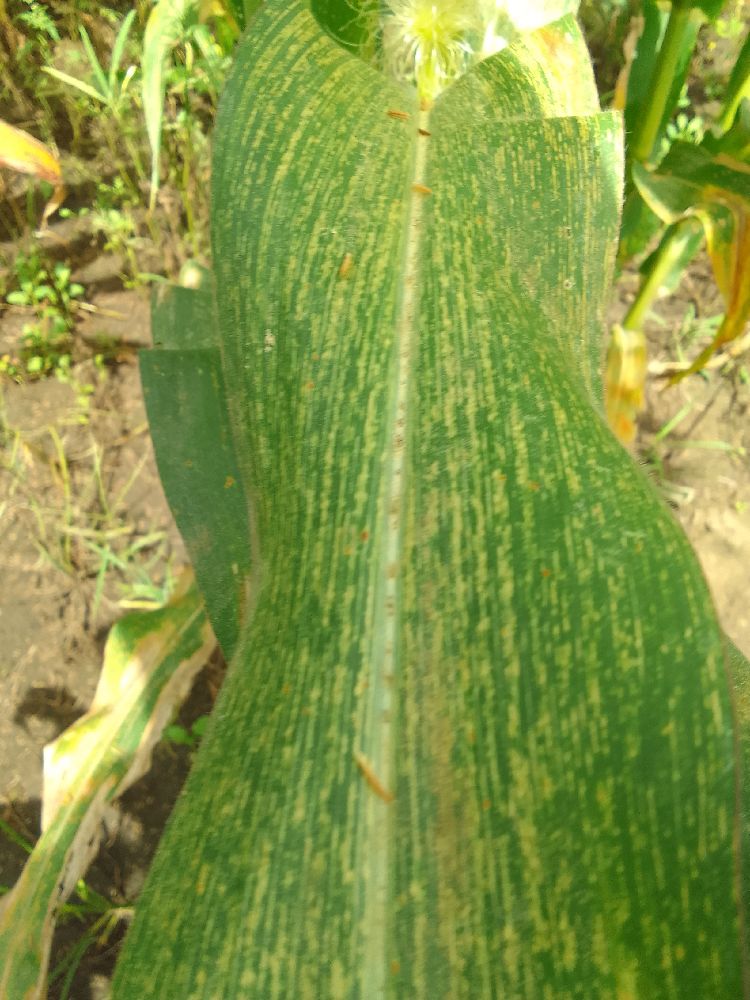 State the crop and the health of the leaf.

maize, maize streak virus
